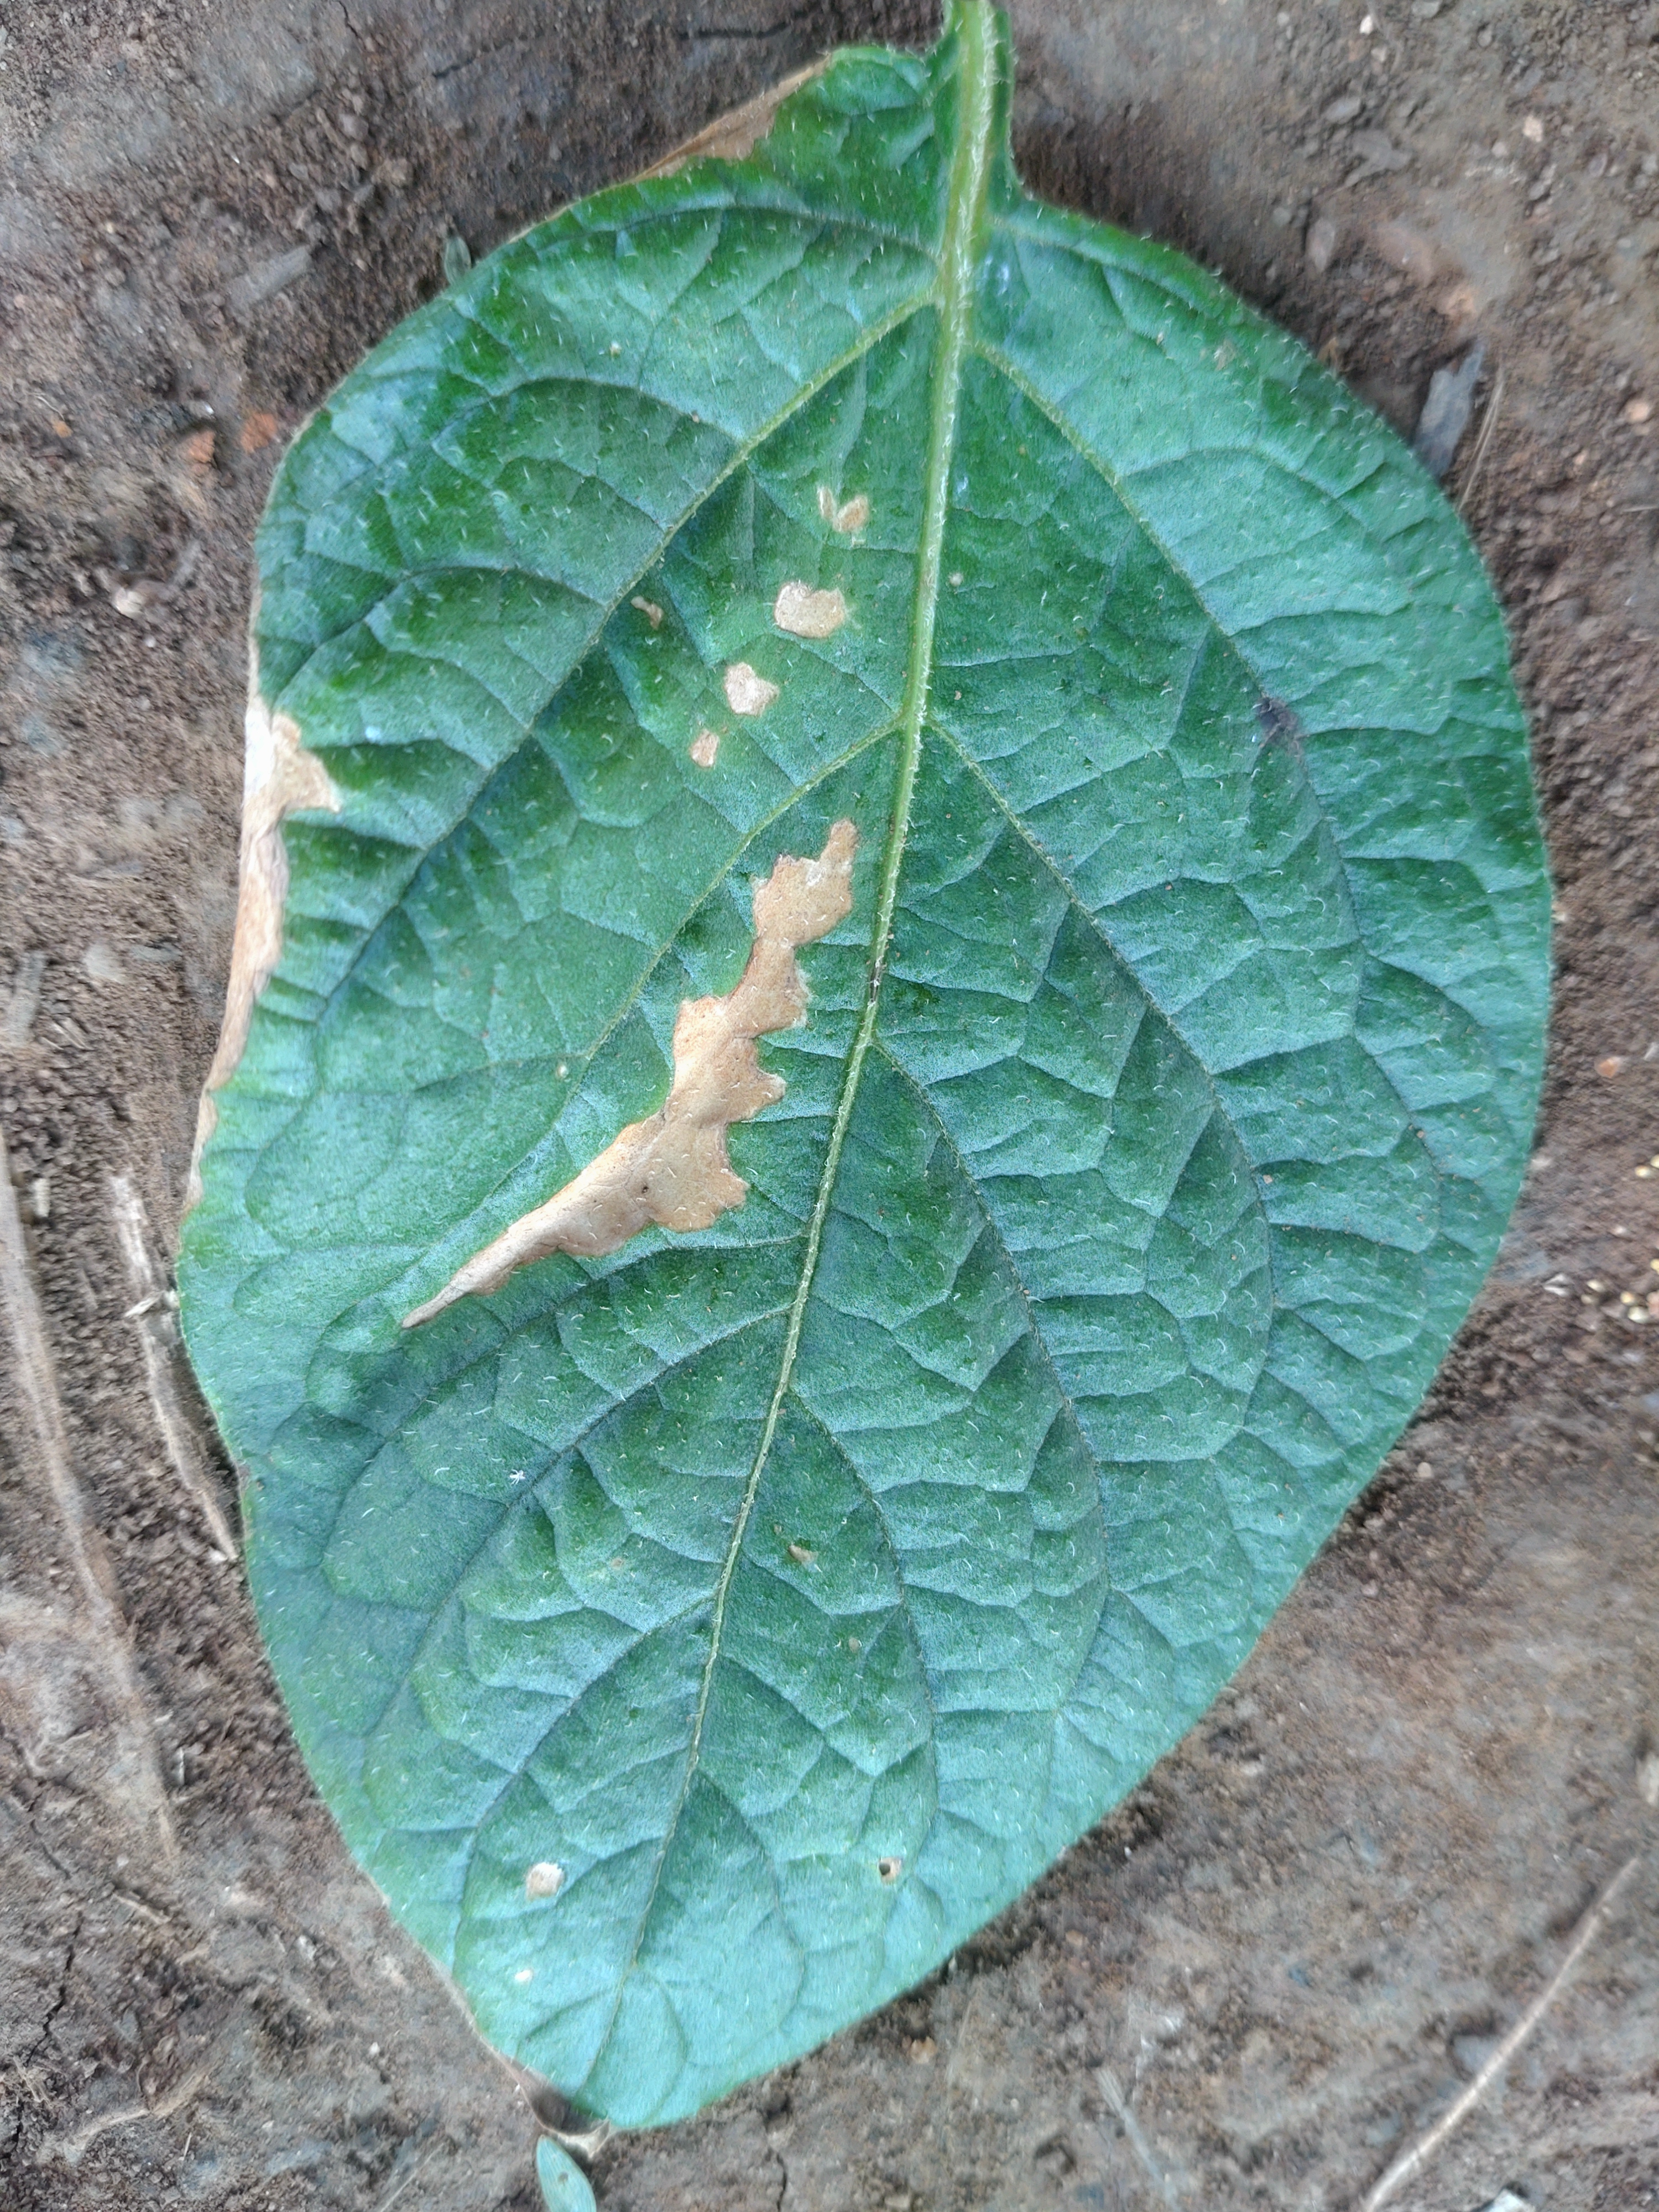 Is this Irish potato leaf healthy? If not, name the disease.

early blight
